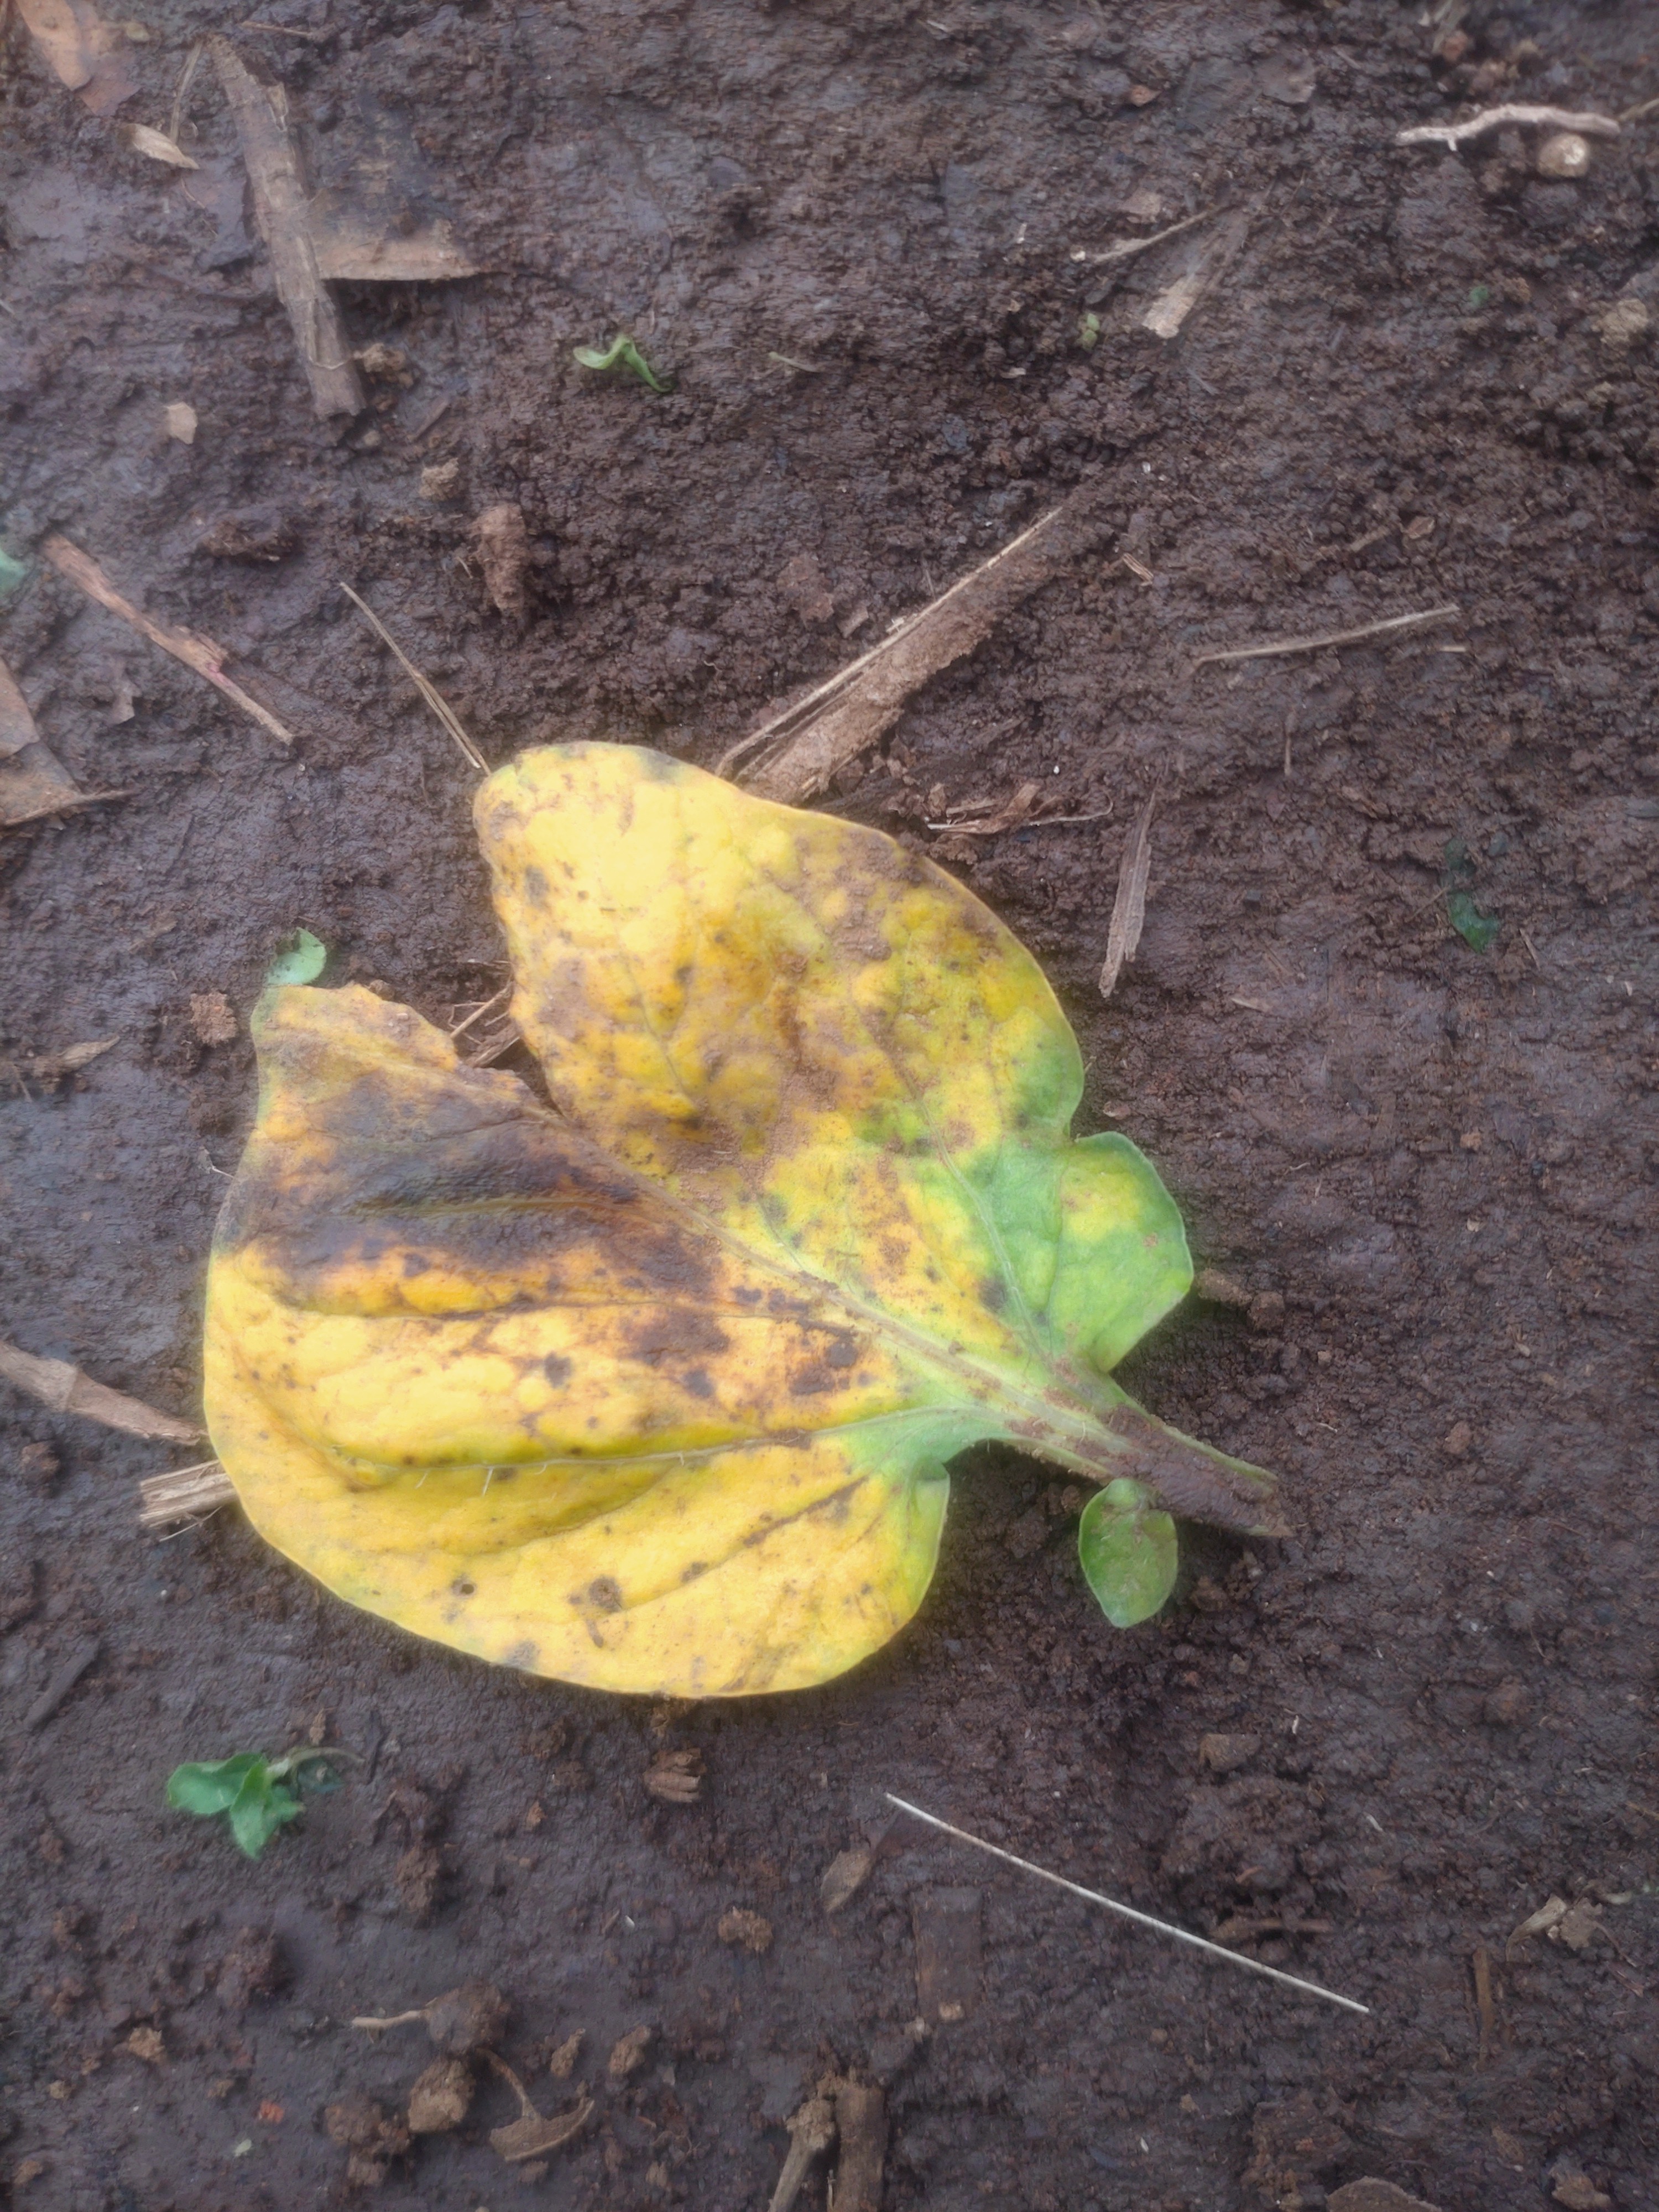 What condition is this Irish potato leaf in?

late blight
